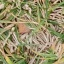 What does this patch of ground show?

grass
